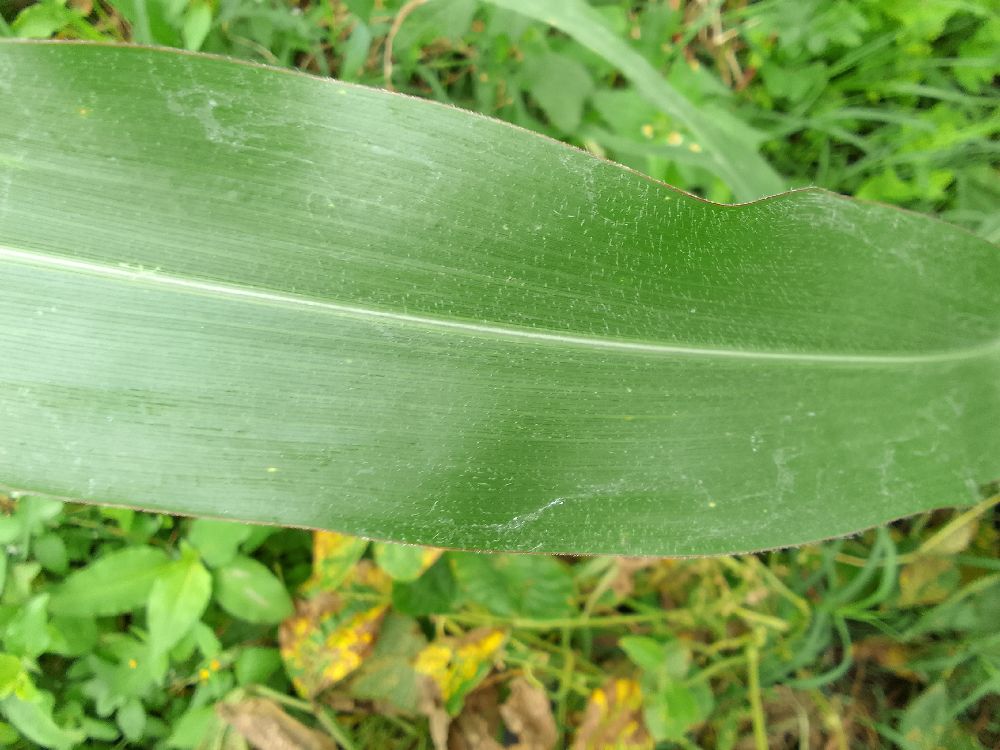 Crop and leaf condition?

maize, healthy
